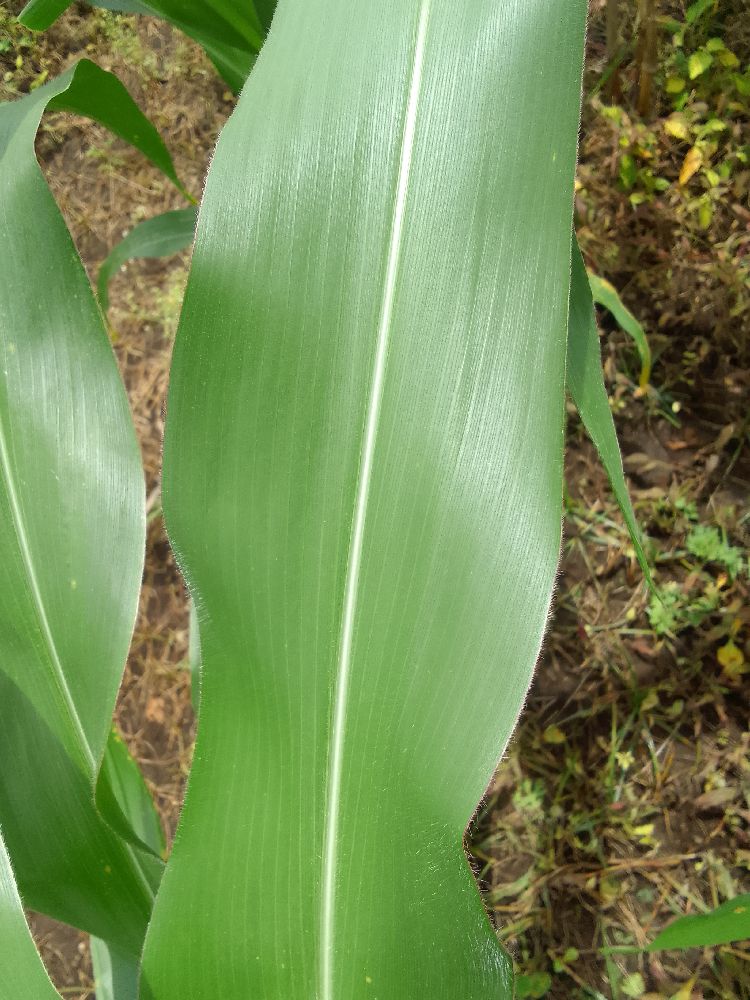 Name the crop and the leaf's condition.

maize, healthy
